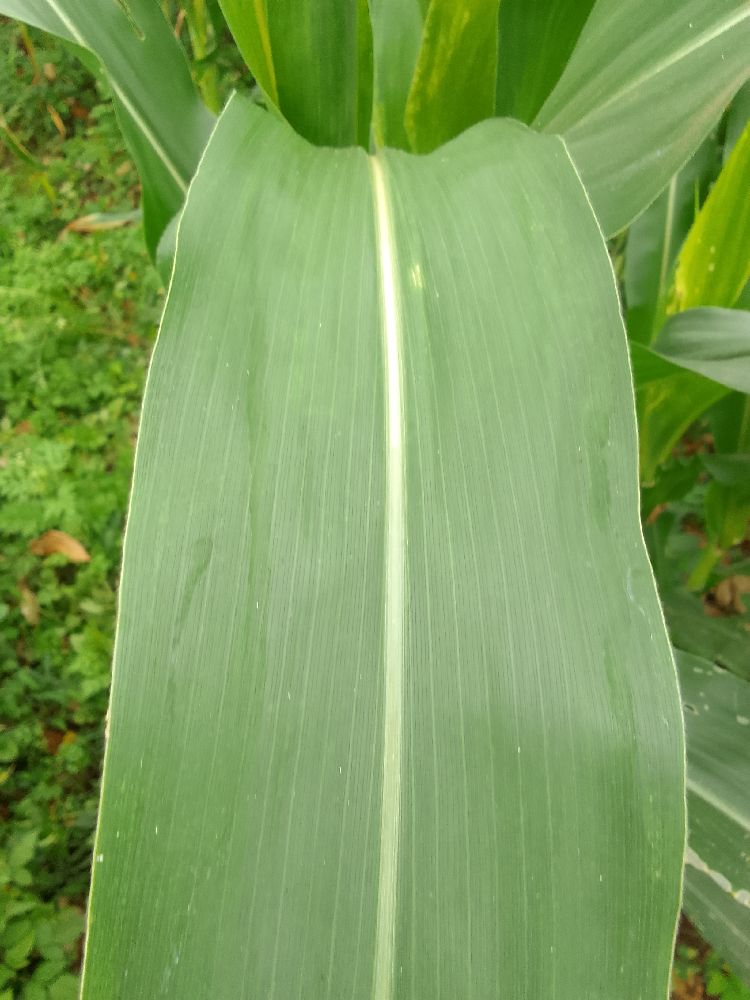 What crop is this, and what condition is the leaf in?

maize, healthy
